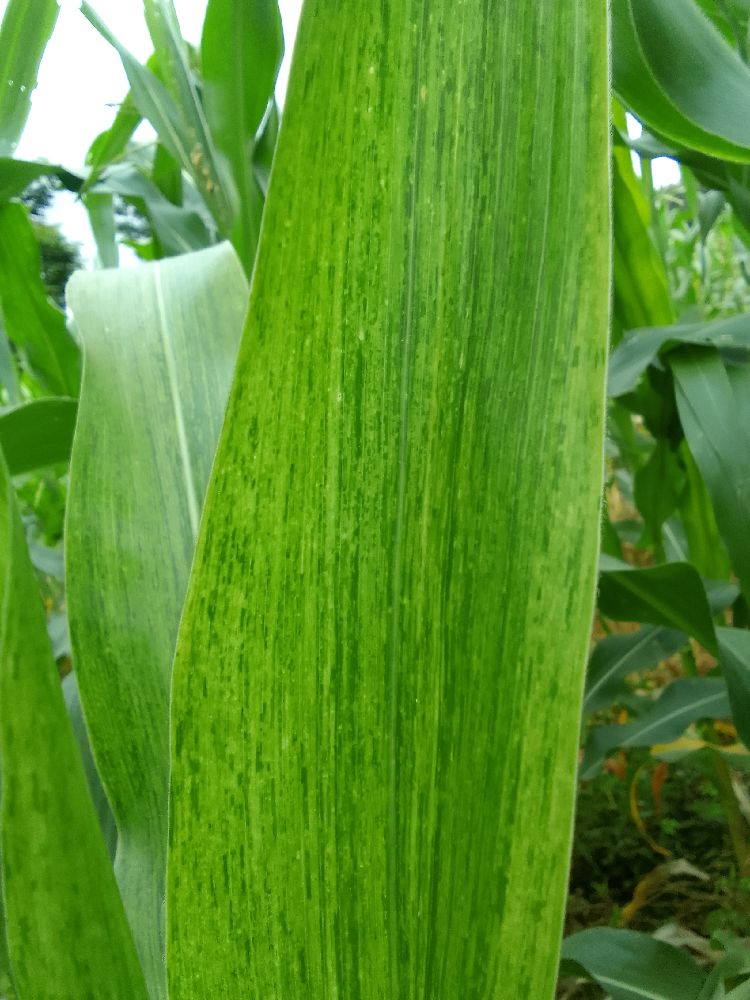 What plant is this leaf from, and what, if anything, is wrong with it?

maize, maize lethal necrosis
